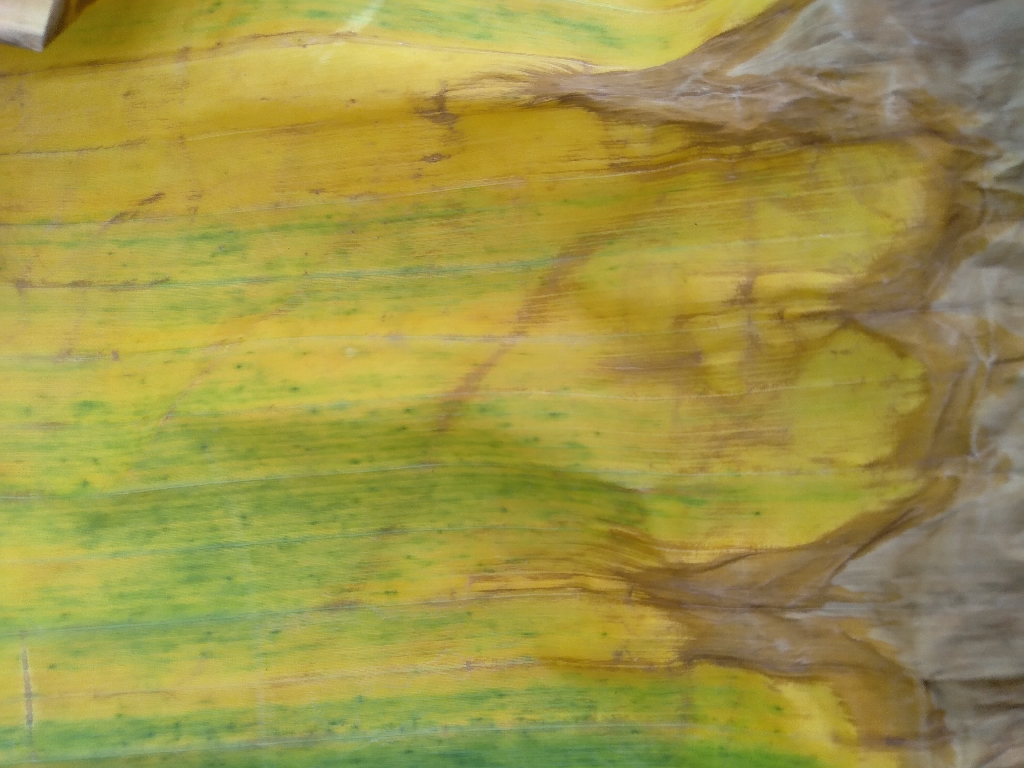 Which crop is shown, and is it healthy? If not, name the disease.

banana, fusarium wilt race 1
